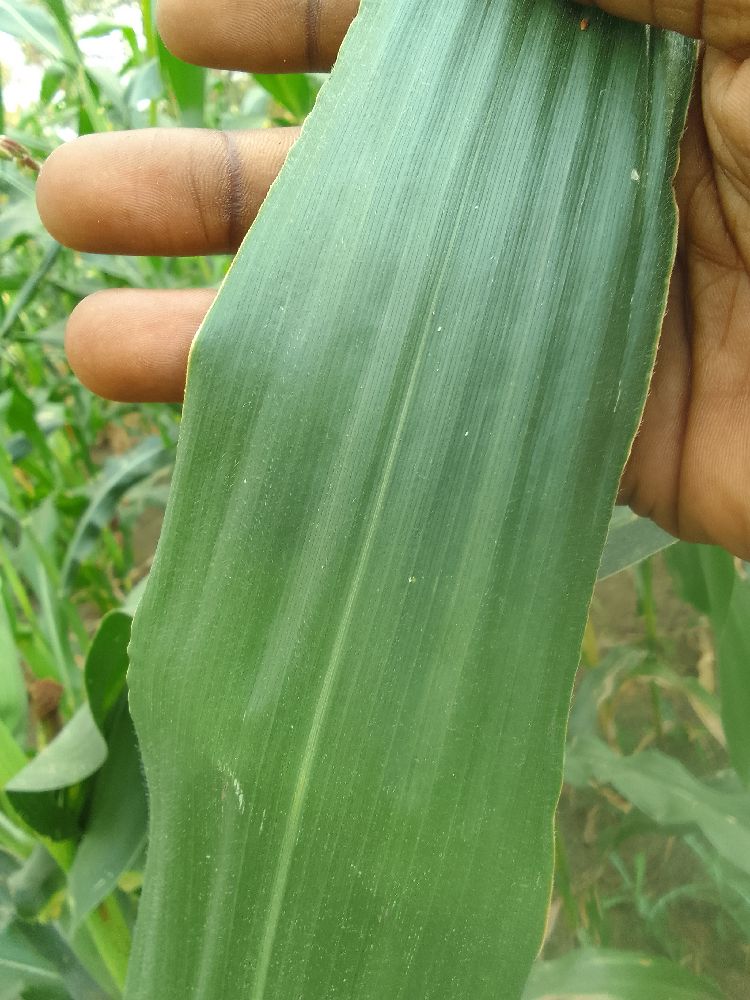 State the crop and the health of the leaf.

maize, healthy
